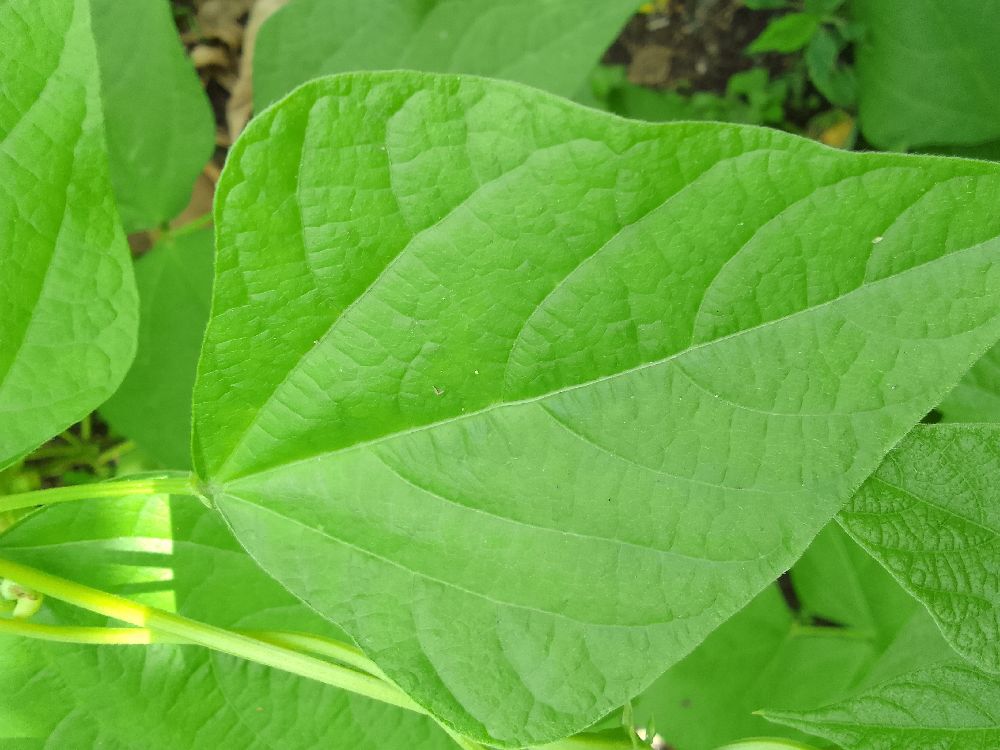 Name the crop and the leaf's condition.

common bean, healthy
